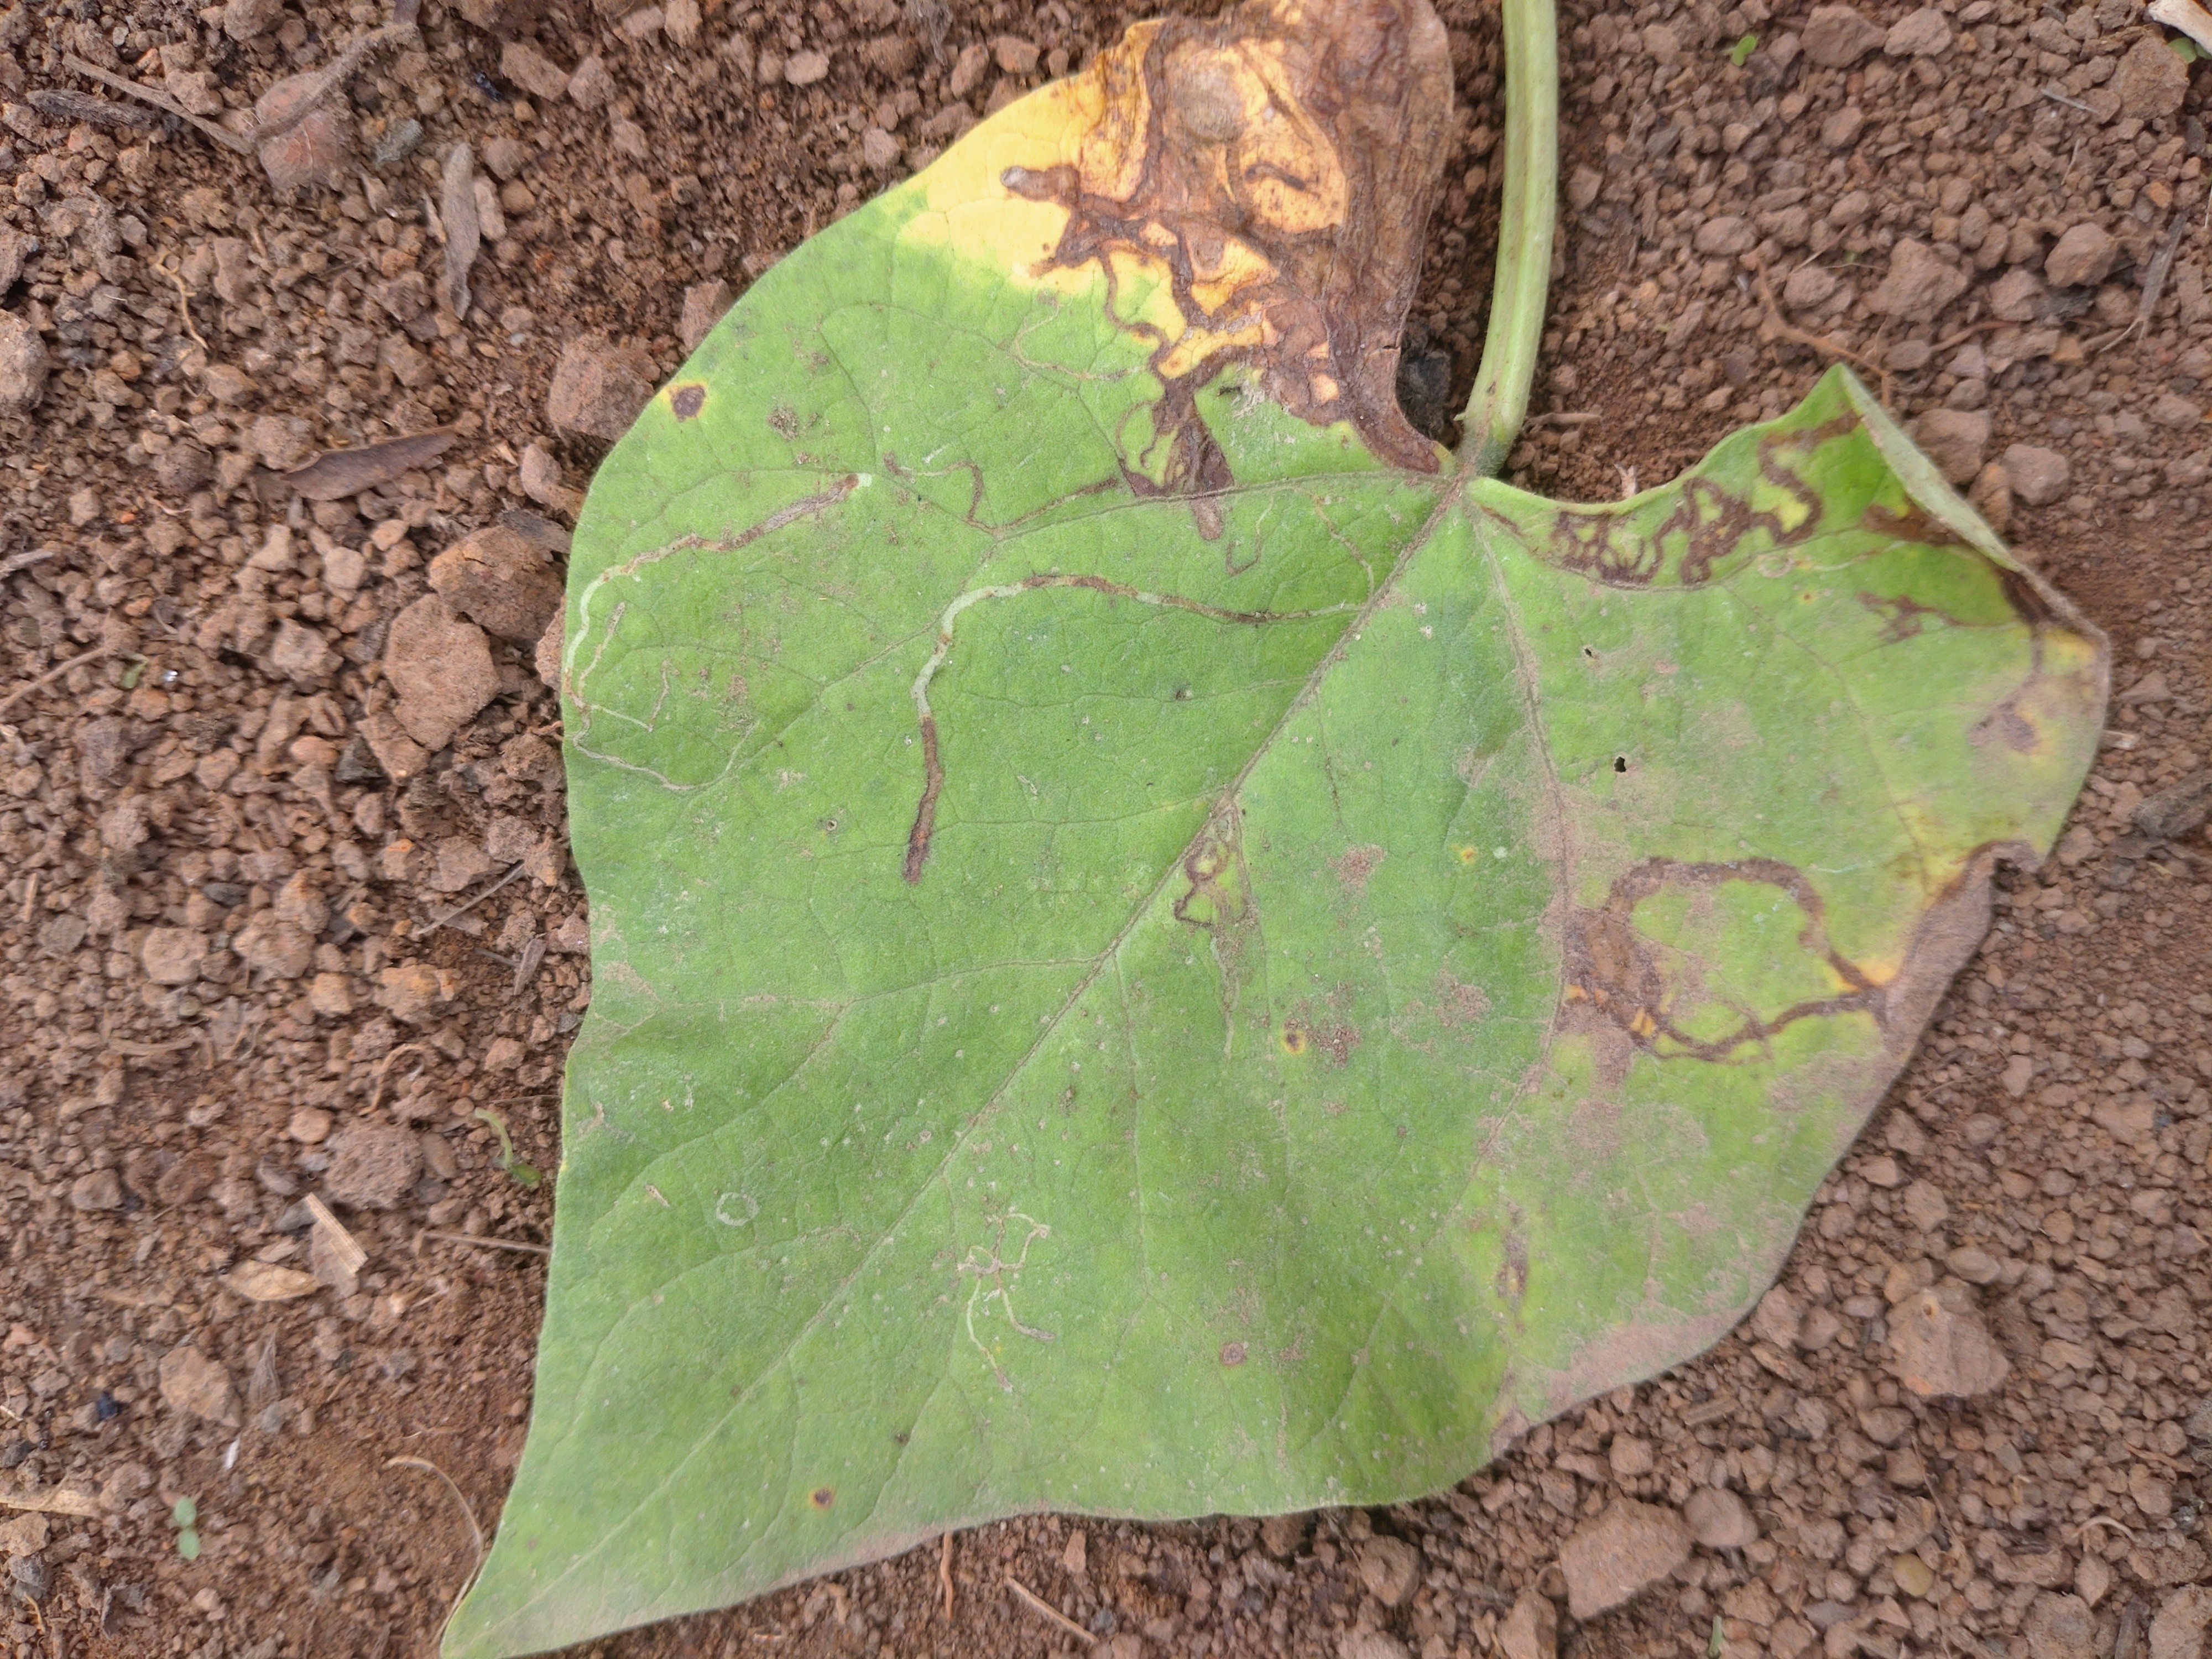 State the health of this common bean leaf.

rust
